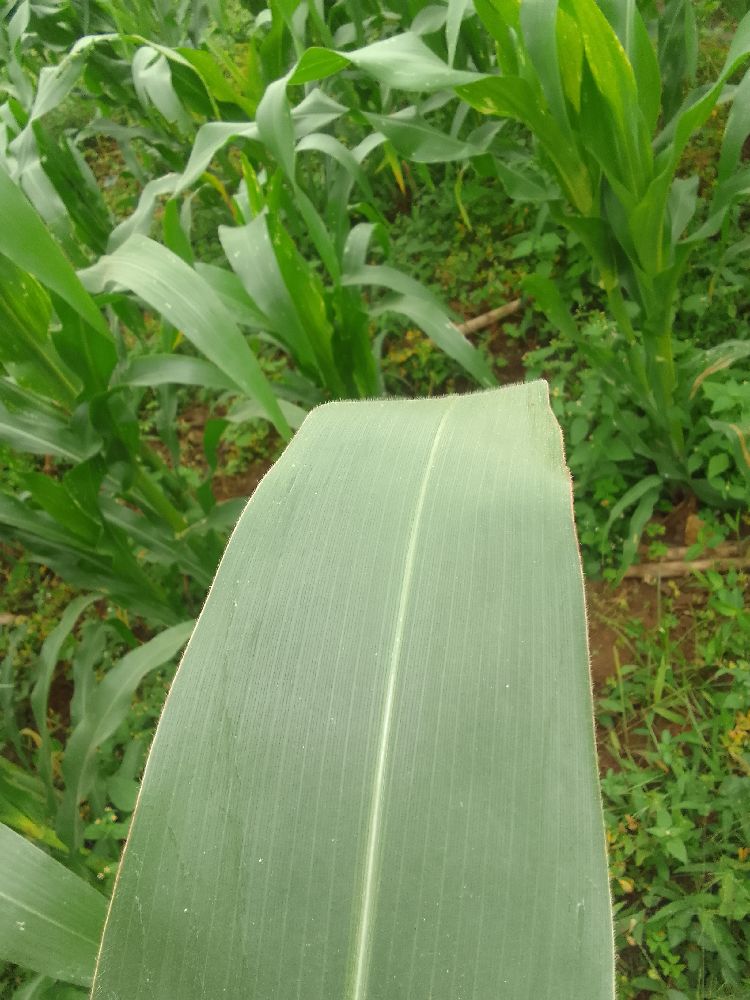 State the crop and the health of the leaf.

maize, healthy
